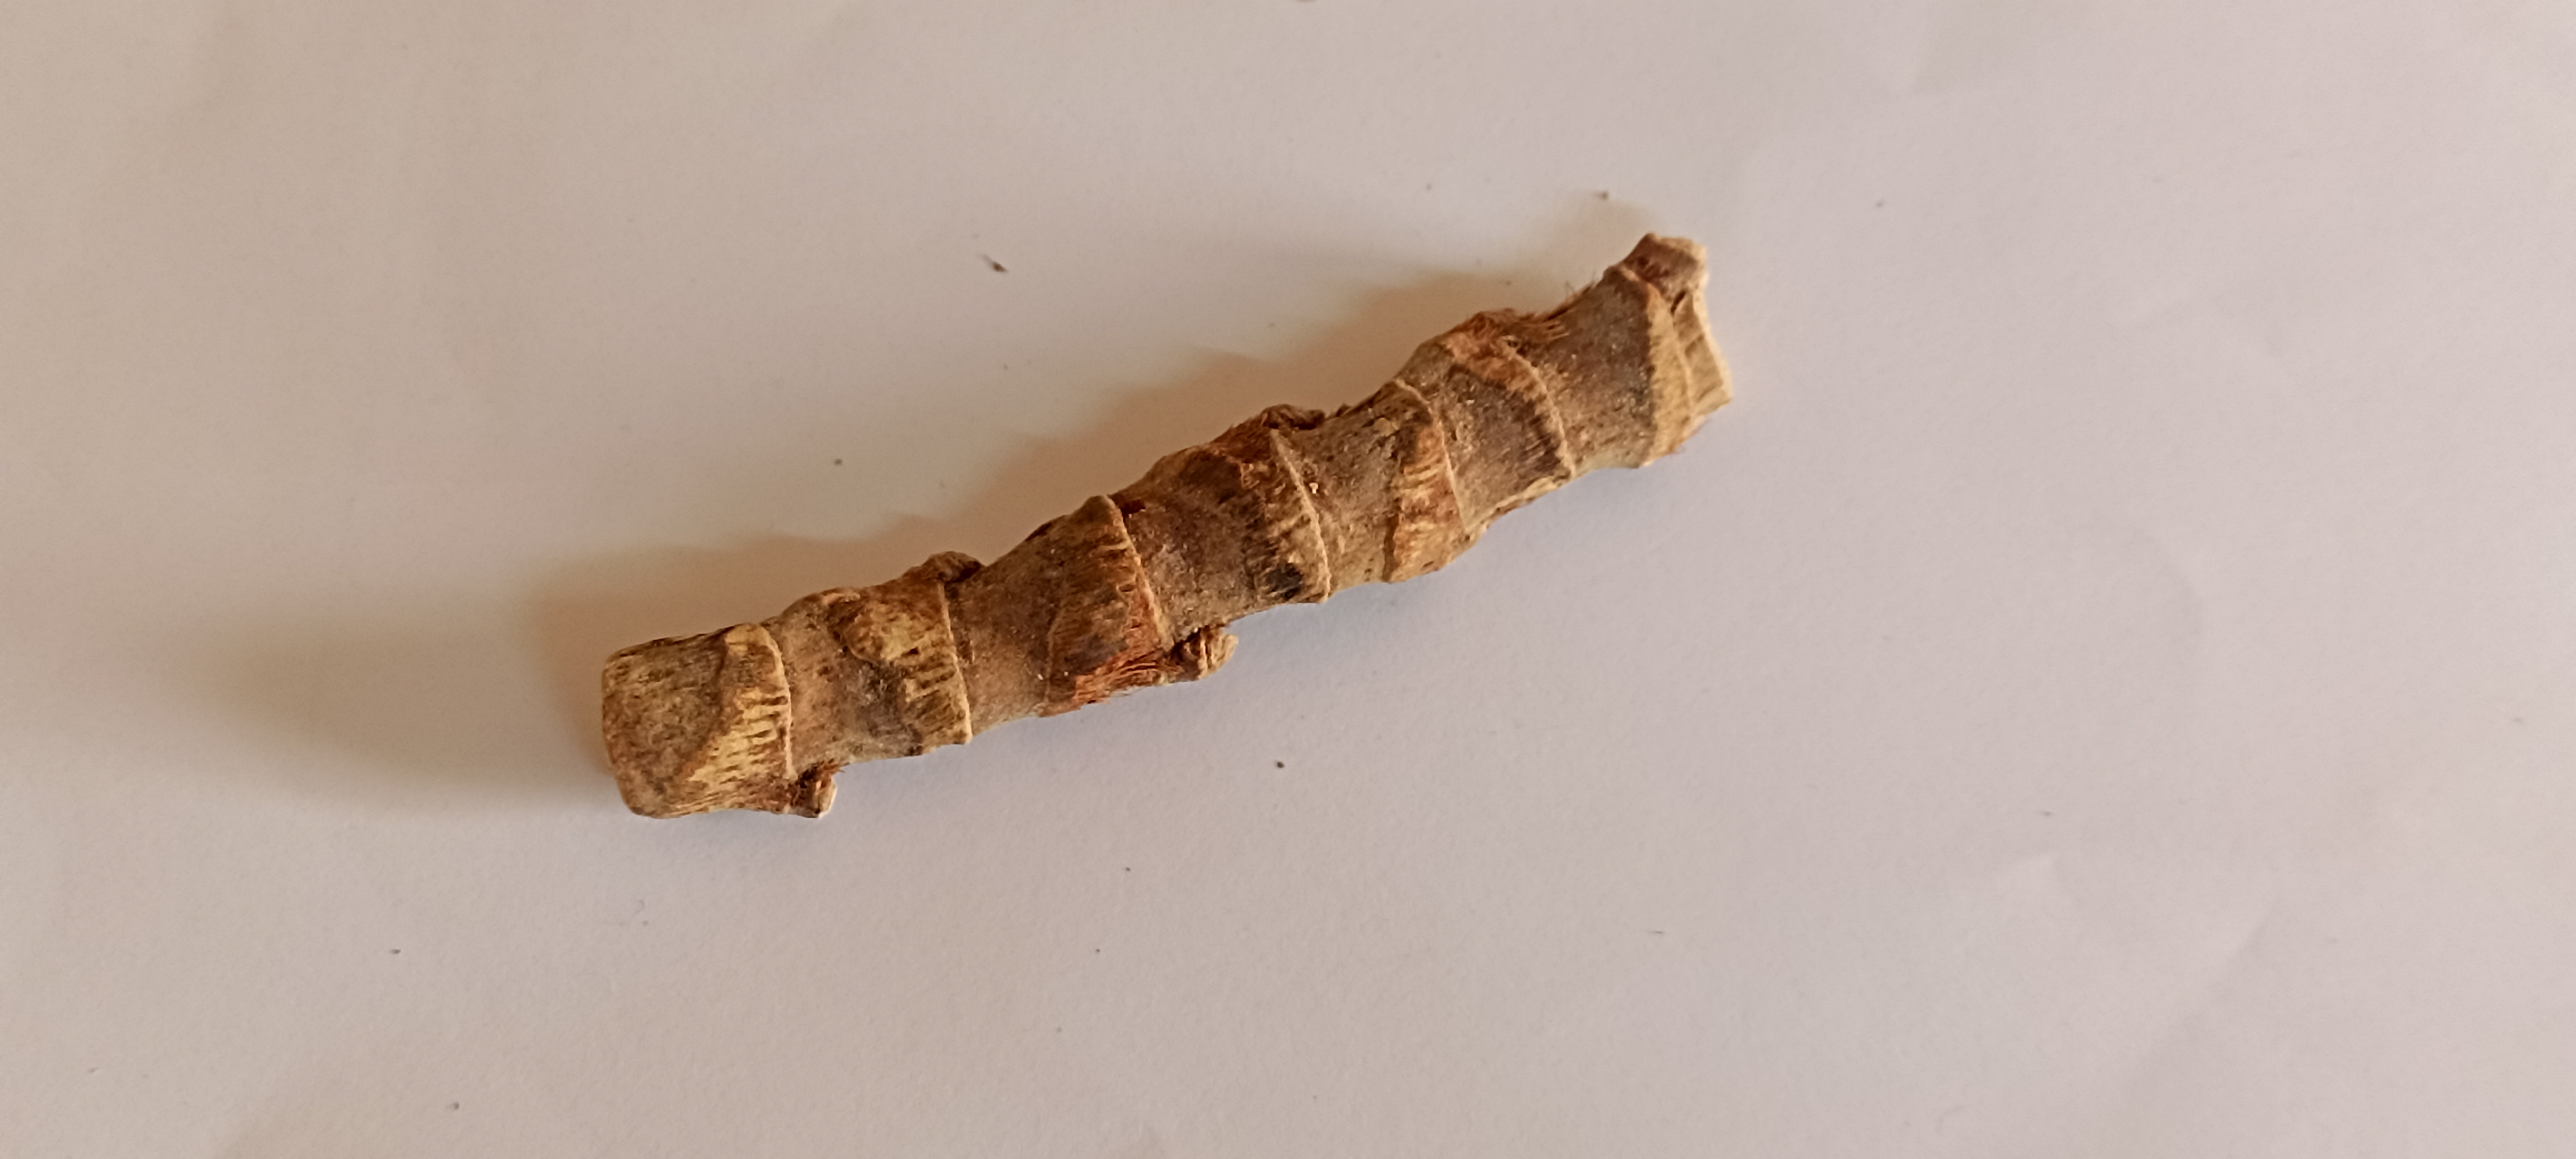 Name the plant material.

vekhand
